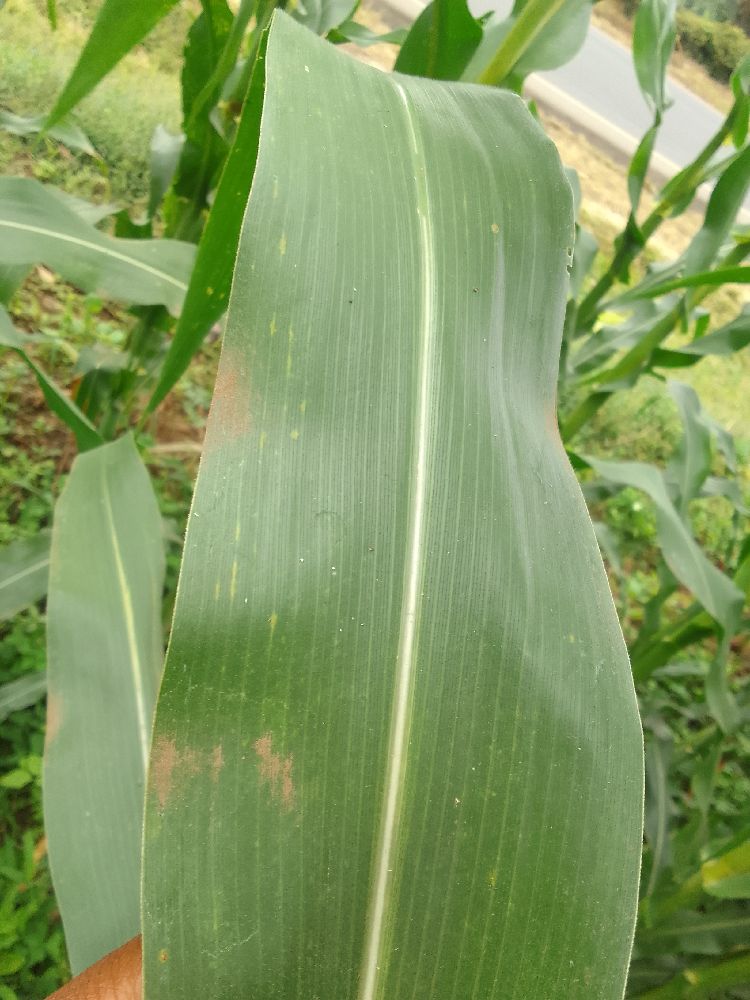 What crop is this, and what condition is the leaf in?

maize, healthy
